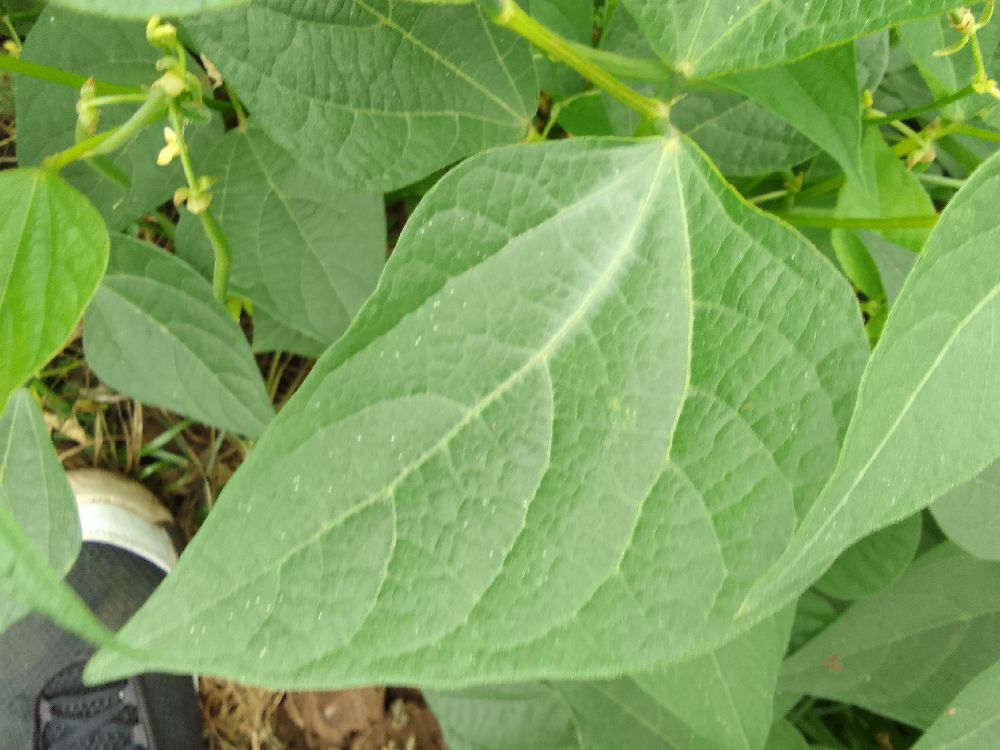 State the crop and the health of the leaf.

common bean, healthy
